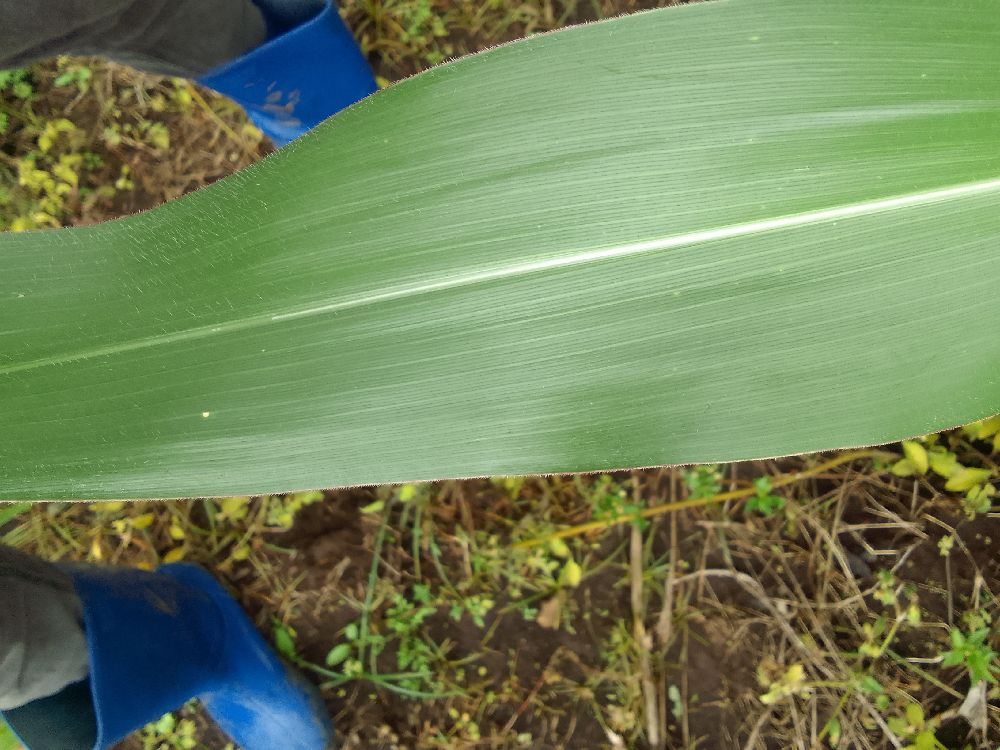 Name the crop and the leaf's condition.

maize, healthy
